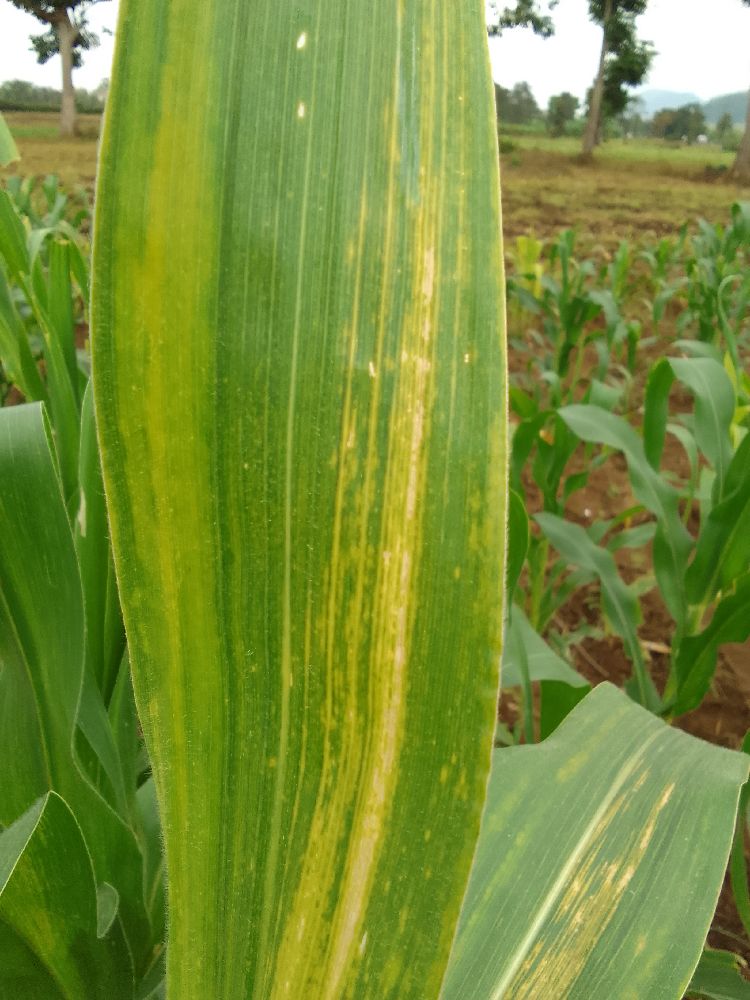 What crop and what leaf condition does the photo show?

maize, maize lethal necrosis
